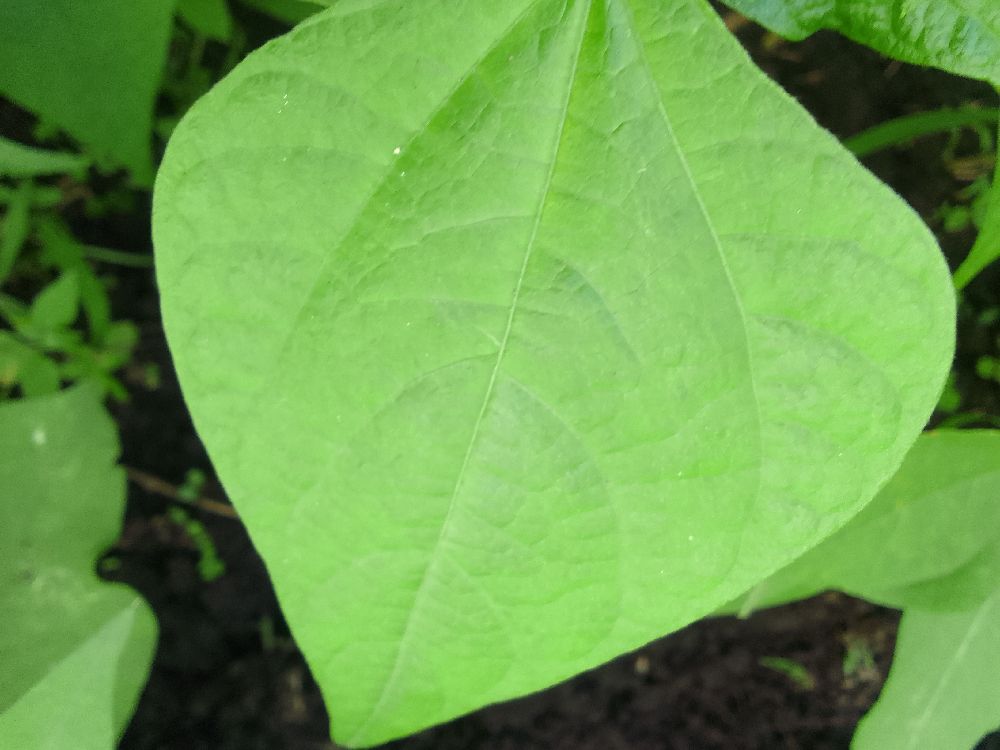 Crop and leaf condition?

common bean, healthy
